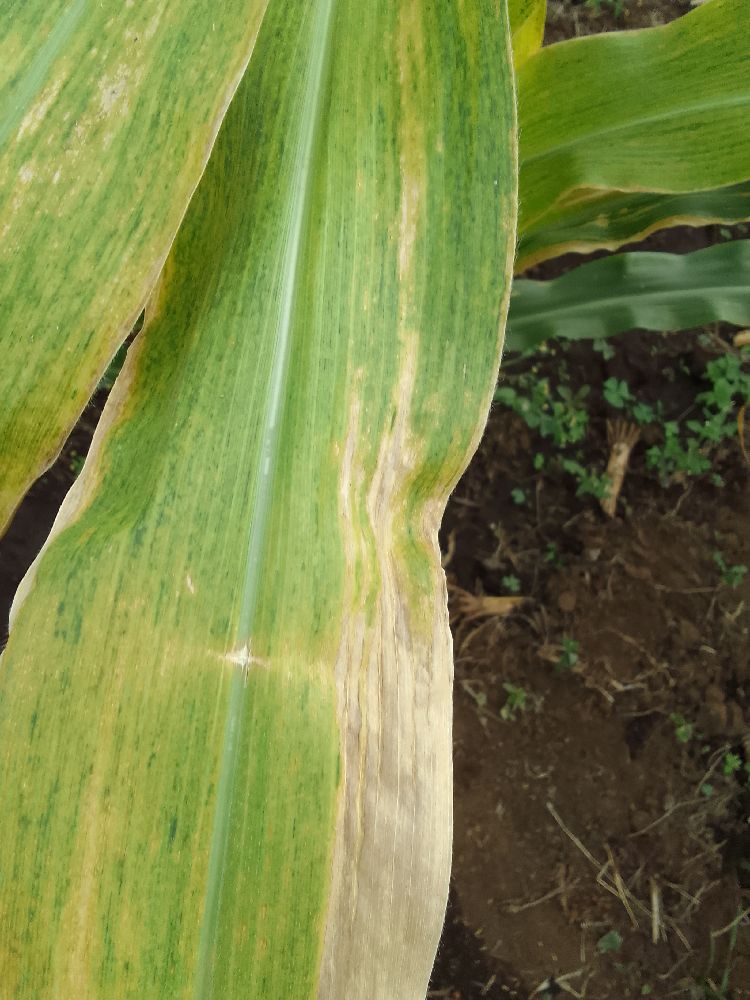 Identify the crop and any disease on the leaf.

maize, maize lethal necrosis
